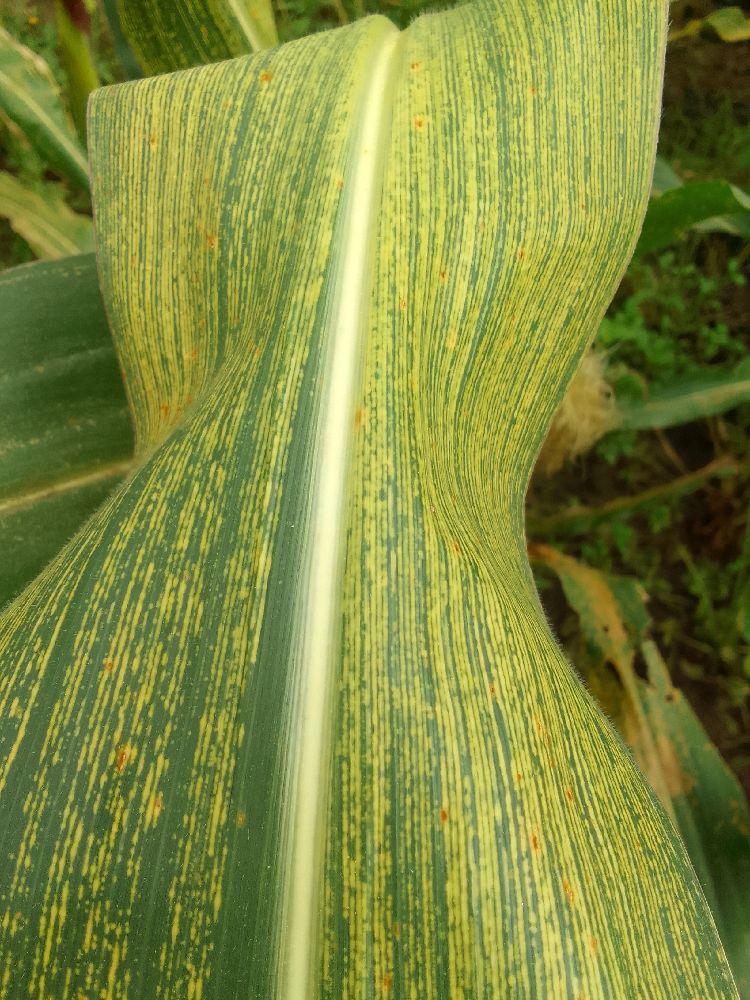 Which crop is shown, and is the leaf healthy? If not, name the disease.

maize, maize streak virus
